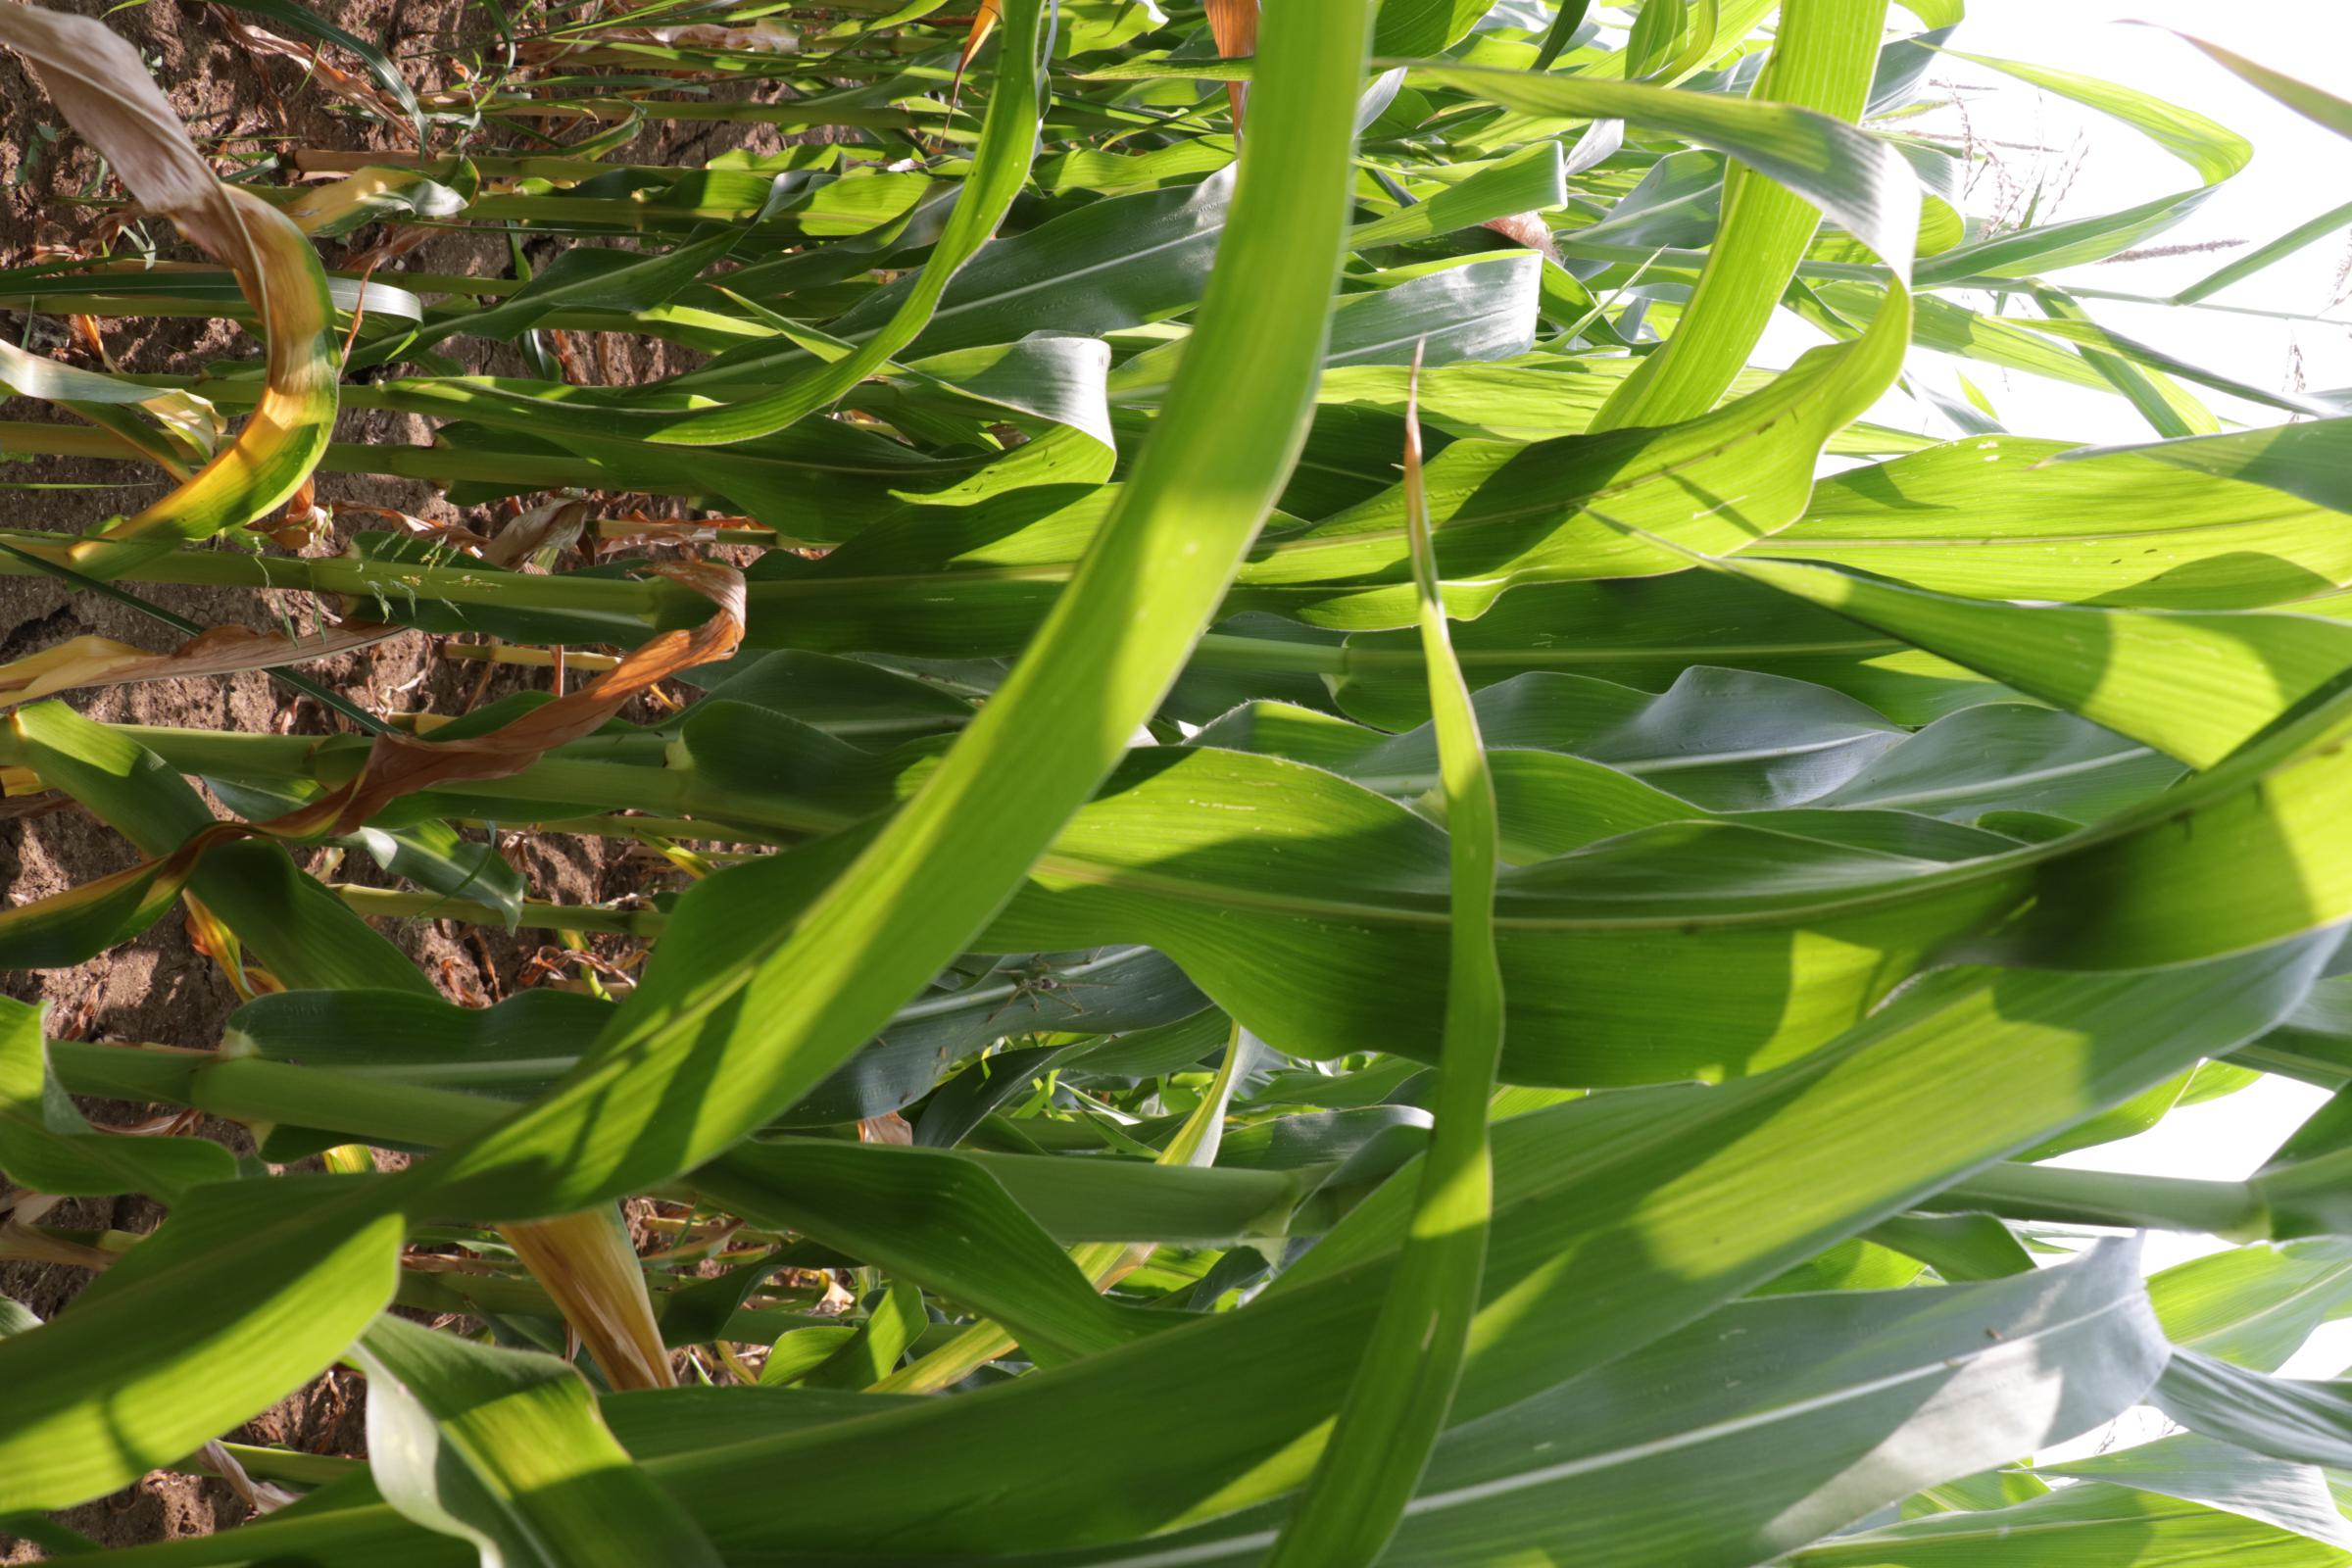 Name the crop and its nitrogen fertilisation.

maize, no added nitrogen
